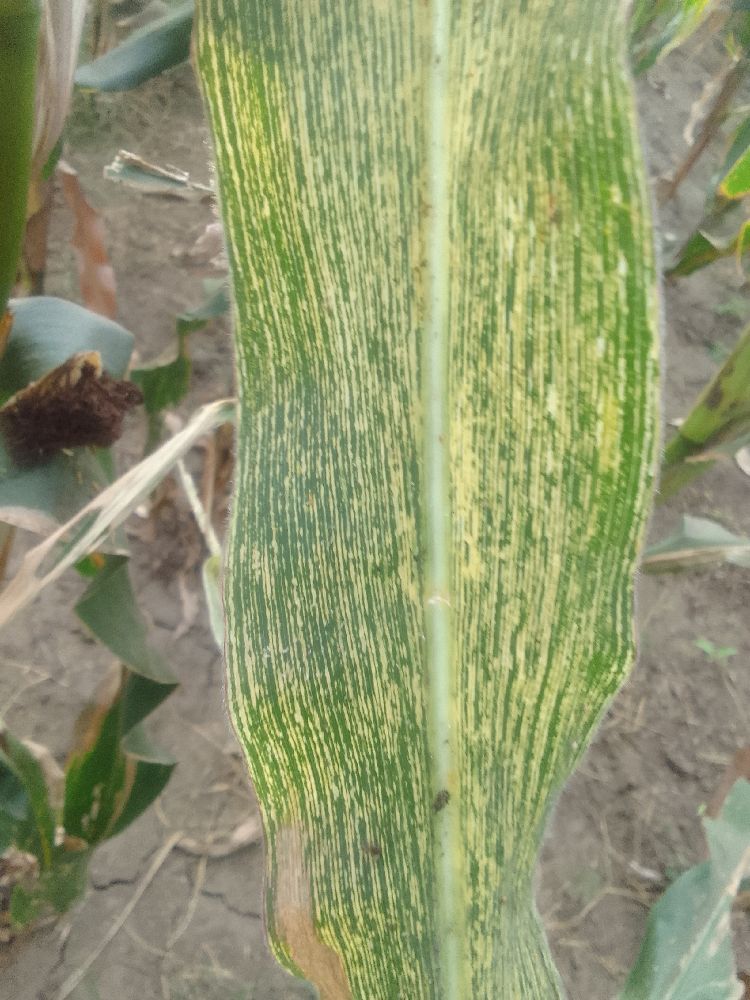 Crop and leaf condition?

maize, maize streak virus
